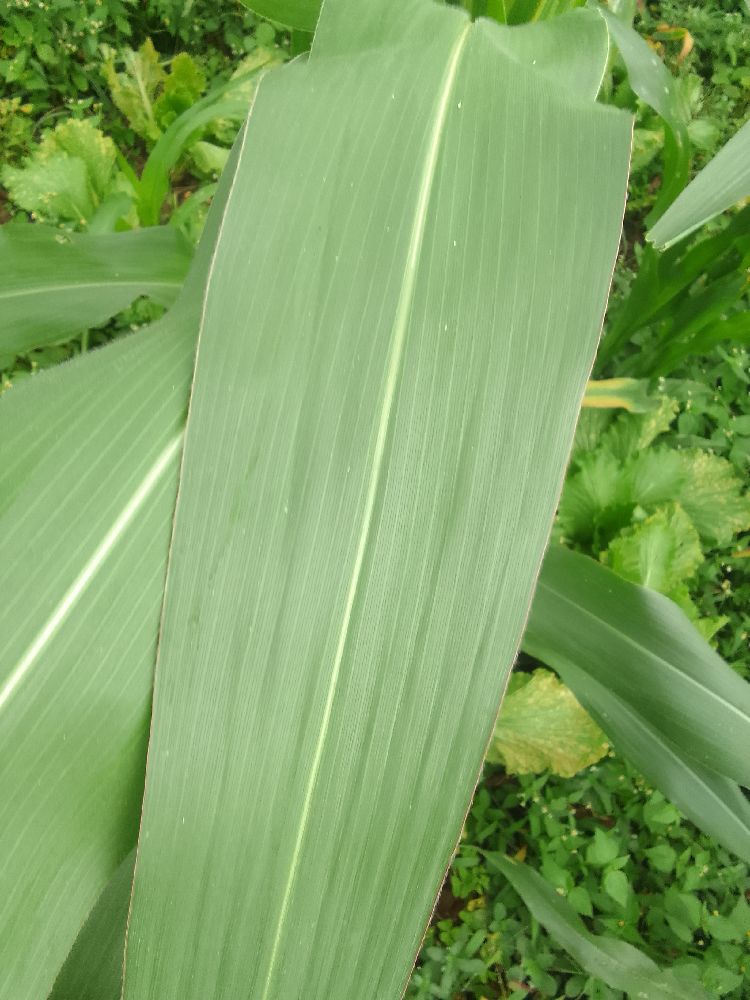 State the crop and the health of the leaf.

maize, healthy
